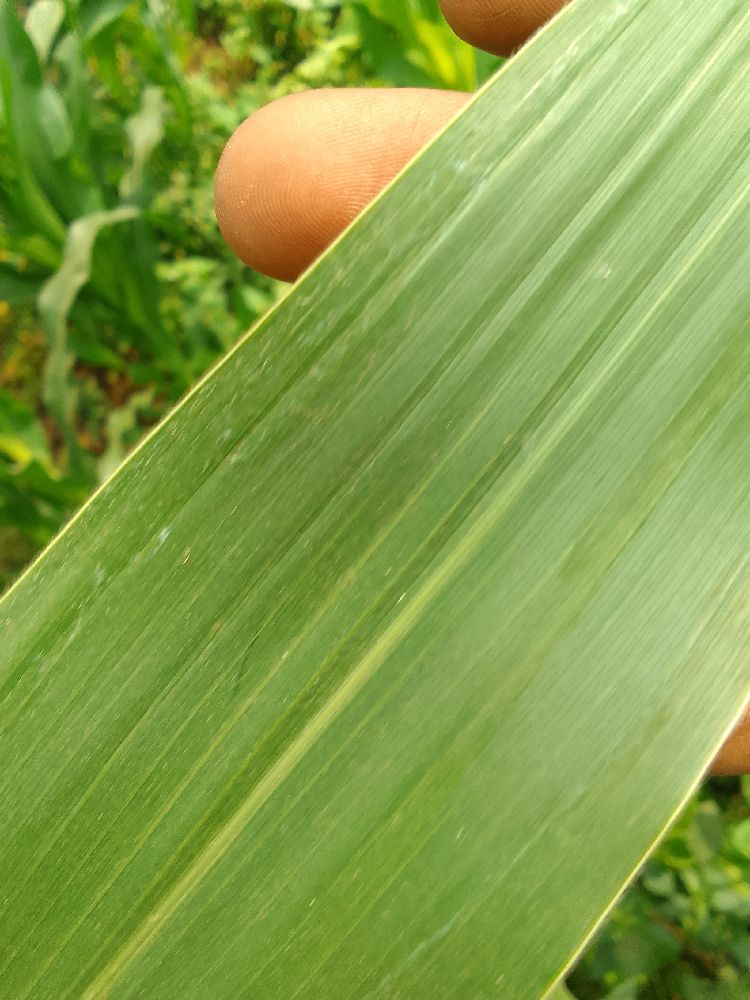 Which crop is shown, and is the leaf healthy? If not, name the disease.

maize, healthy
